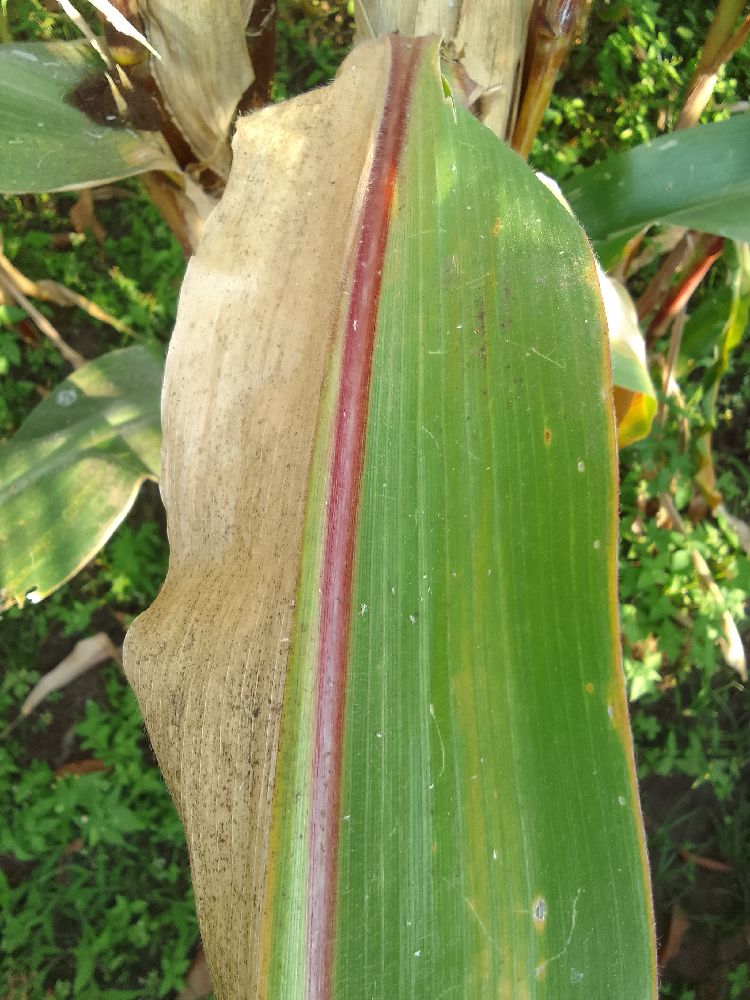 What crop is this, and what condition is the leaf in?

maize, maize lethal necrosis
